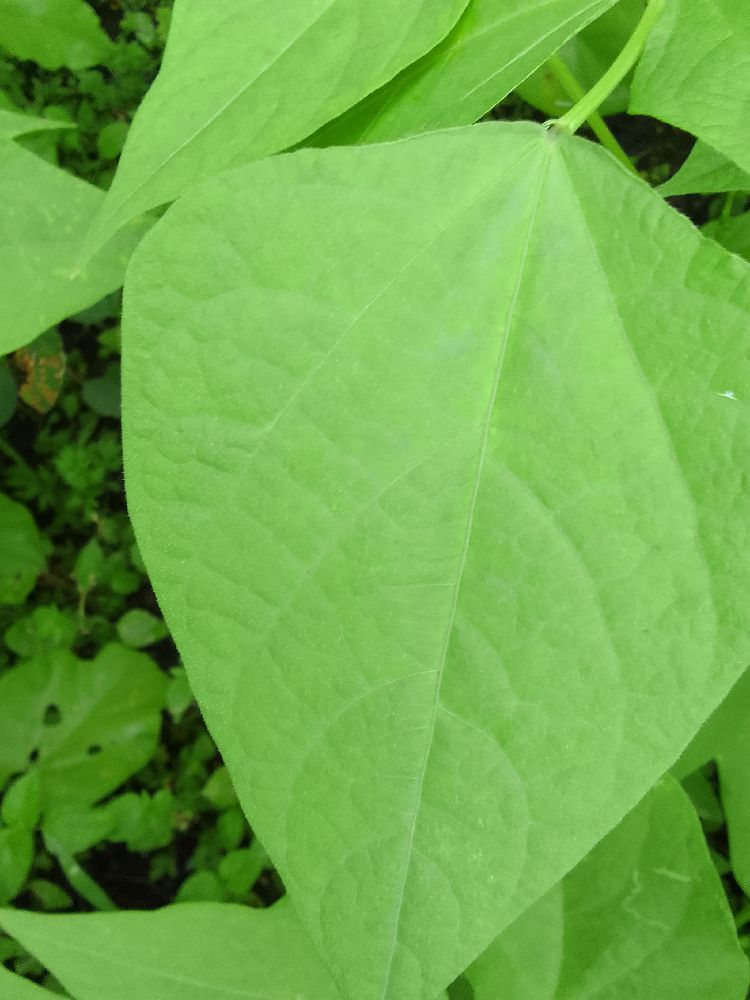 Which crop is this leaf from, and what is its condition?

common bean, healthy
